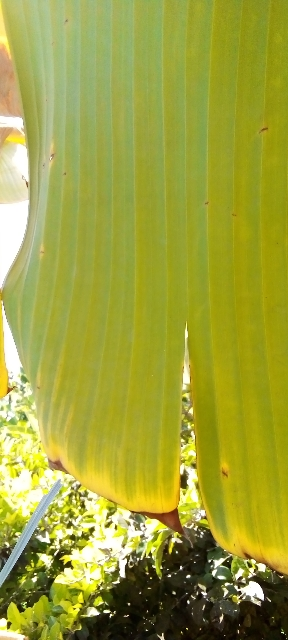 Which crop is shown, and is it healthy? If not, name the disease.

banana, fusarium wilt race 1
